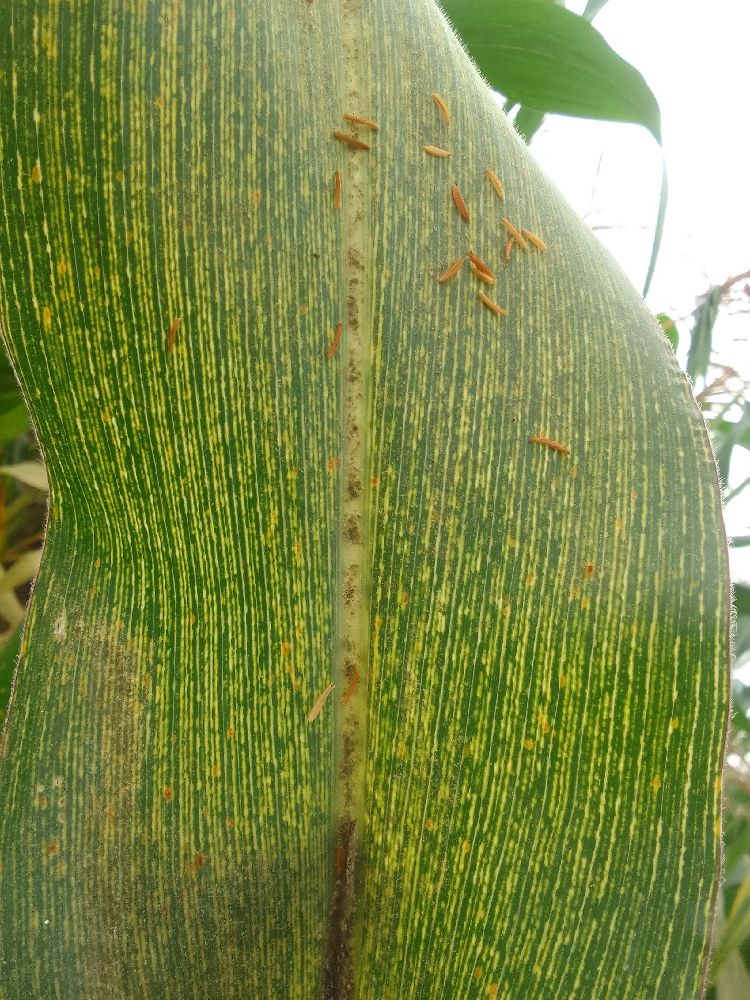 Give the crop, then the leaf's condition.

maize, maize streak virus
